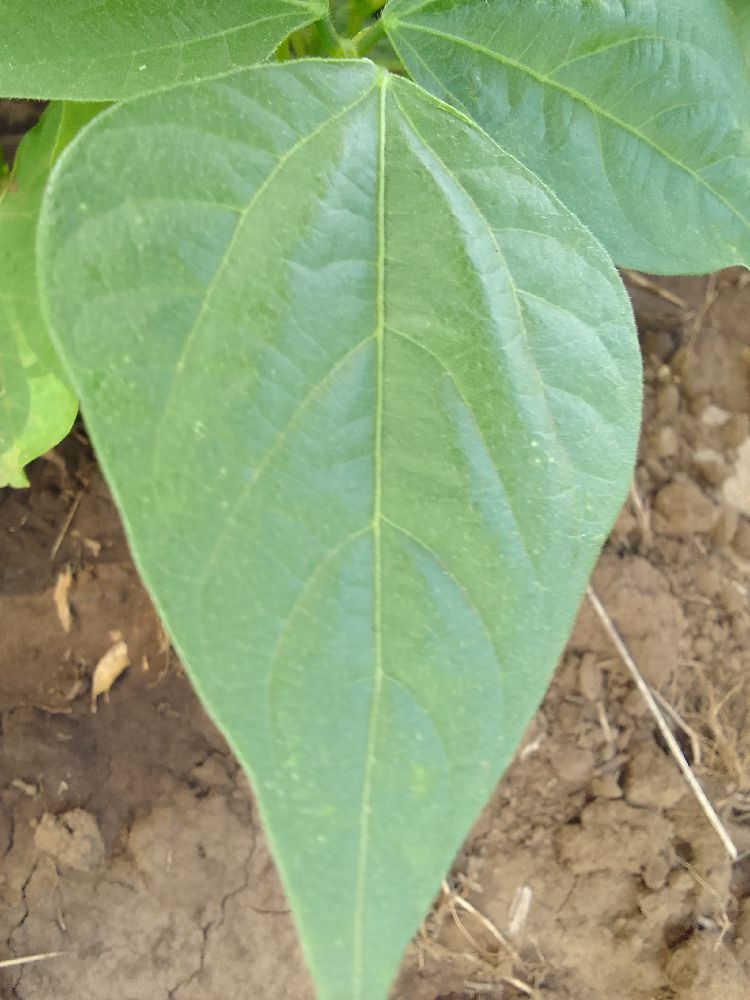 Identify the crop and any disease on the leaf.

common bean, healthy
